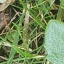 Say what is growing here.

structured weed
